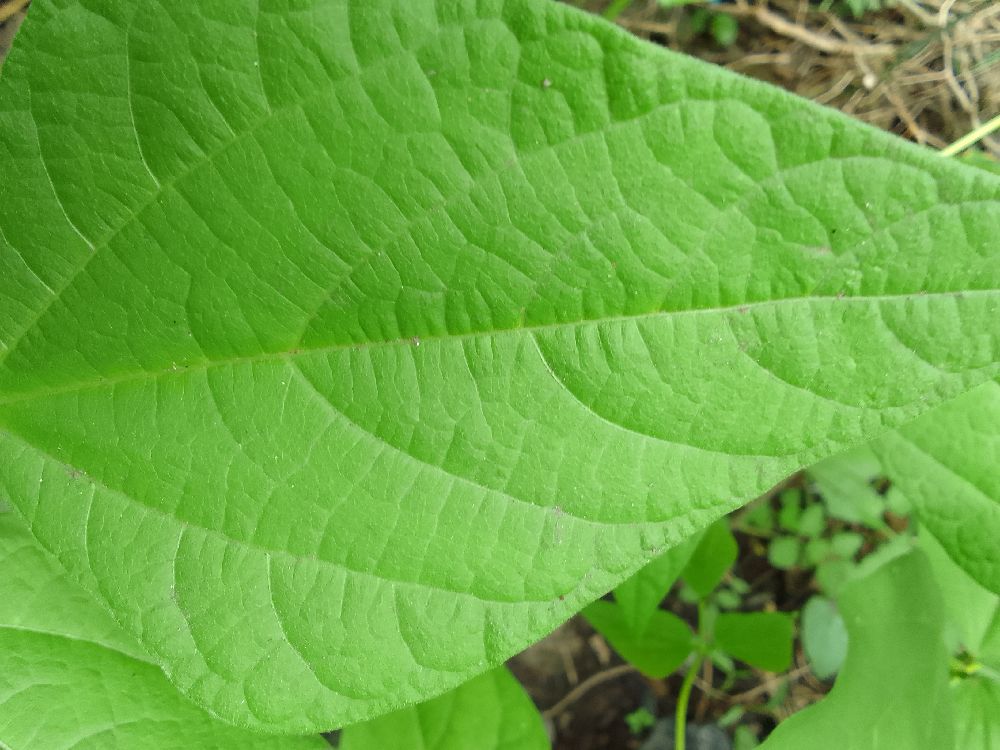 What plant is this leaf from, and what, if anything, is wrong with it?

common bean, healthy
